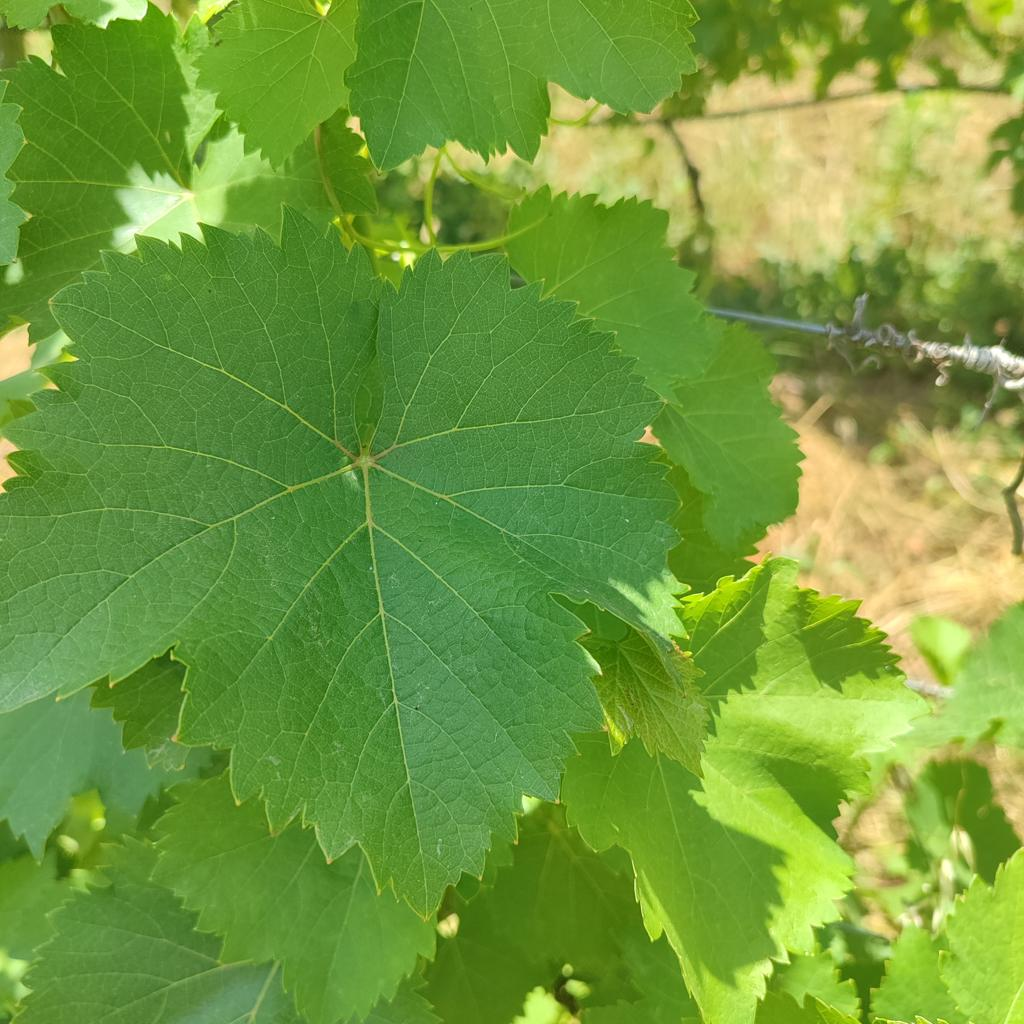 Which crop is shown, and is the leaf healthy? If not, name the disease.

grapevine, healthy
